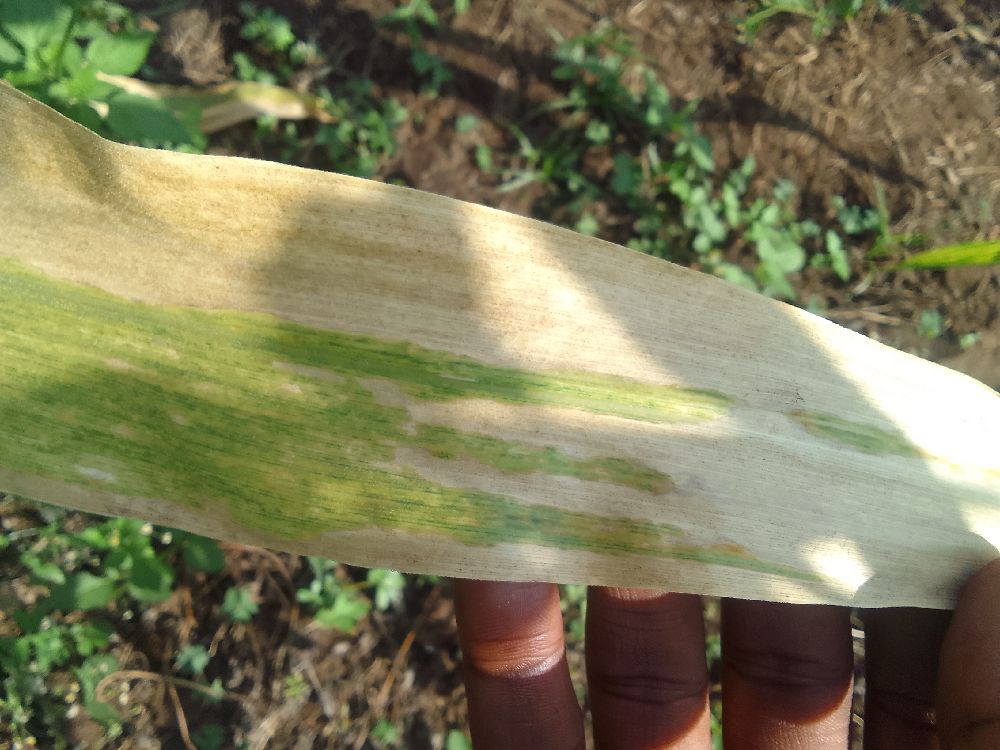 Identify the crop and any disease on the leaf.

maize, maize lethal necrosis
